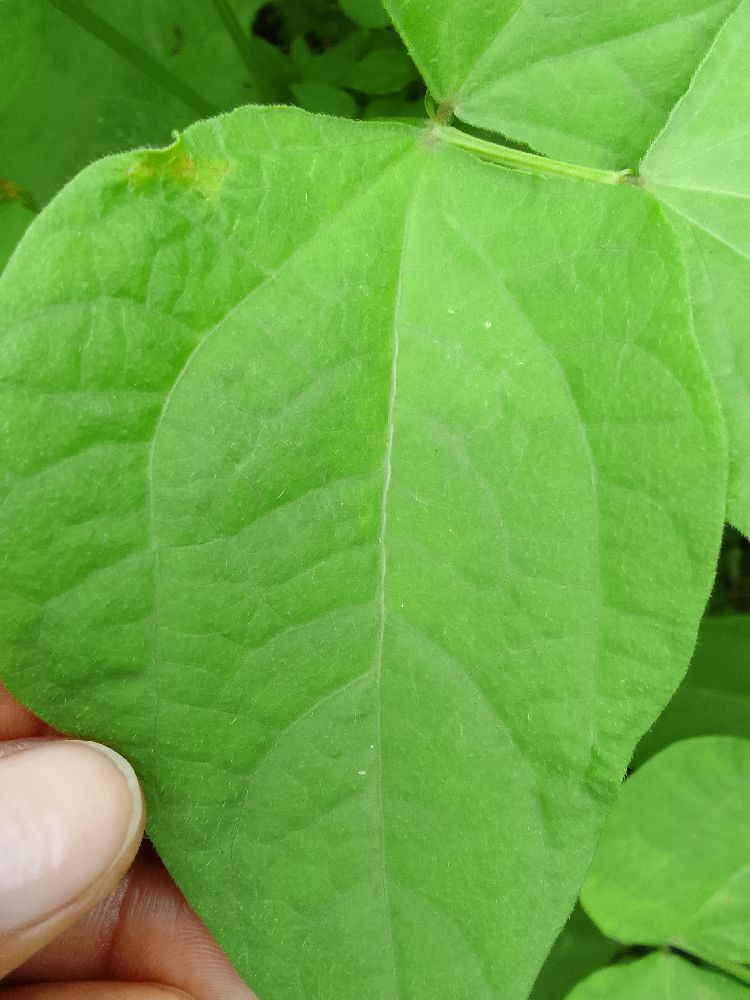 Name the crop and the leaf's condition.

common bean, healthy
